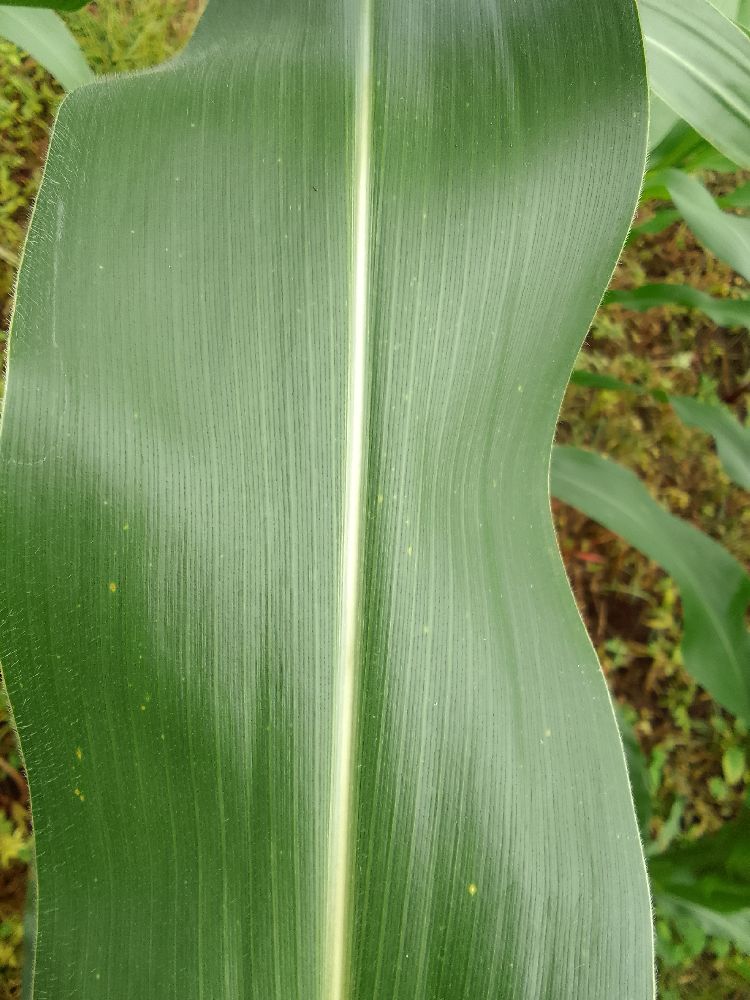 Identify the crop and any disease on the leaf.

maize, healthy
